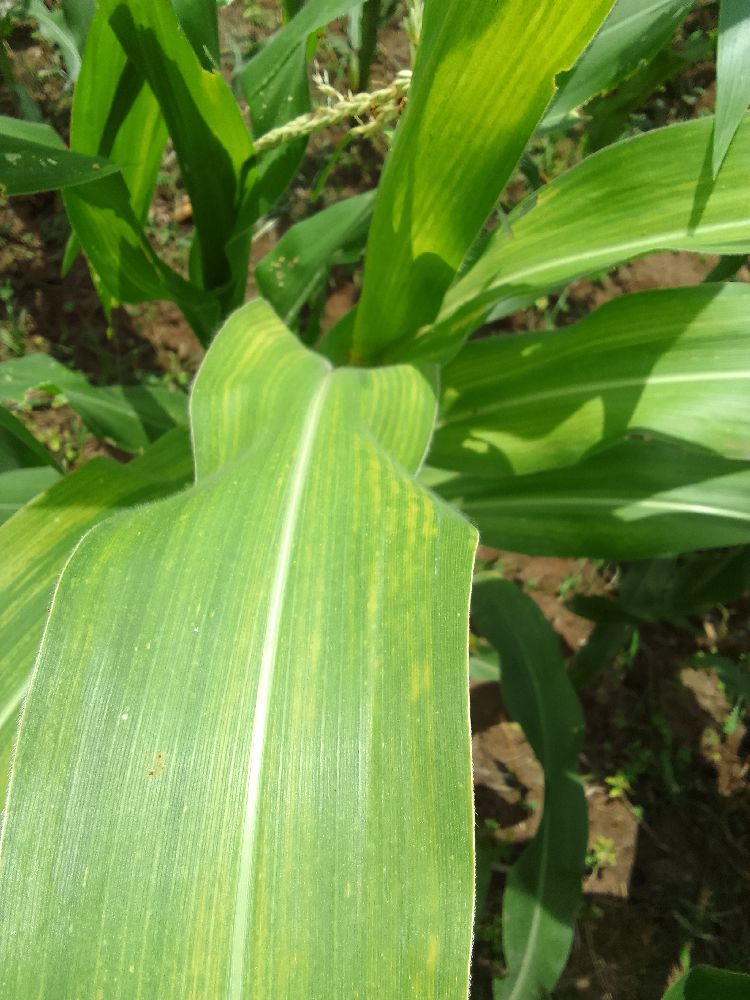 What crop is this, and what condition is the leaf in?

maize, maize lethal necrosis
